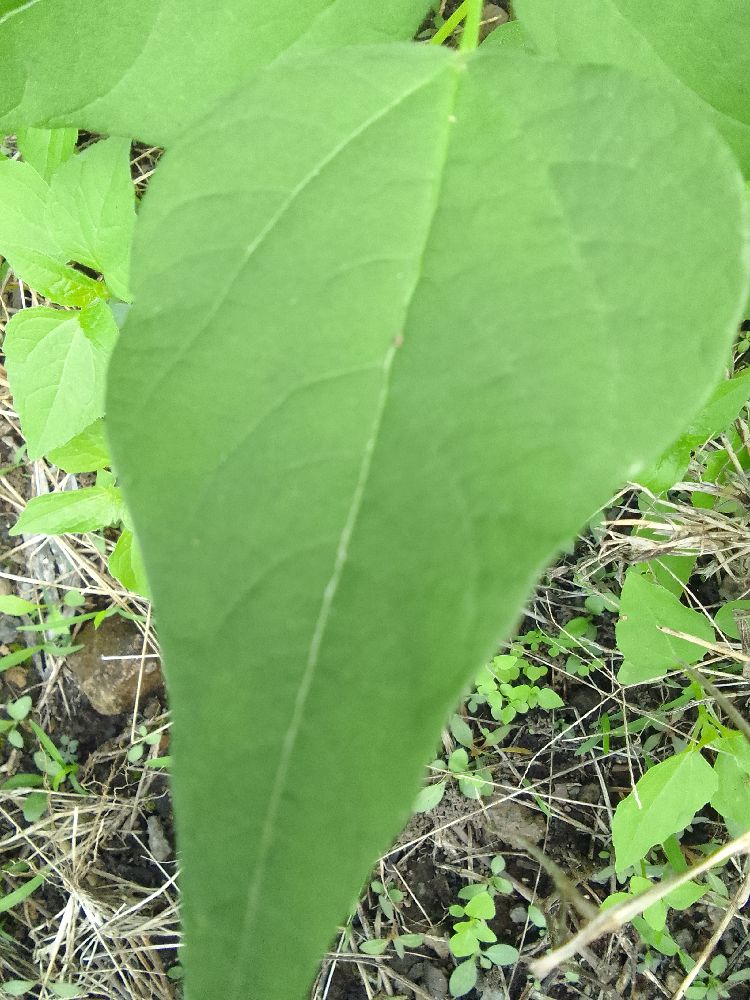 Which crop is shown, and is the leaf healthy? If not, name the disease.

common bean, healthy
